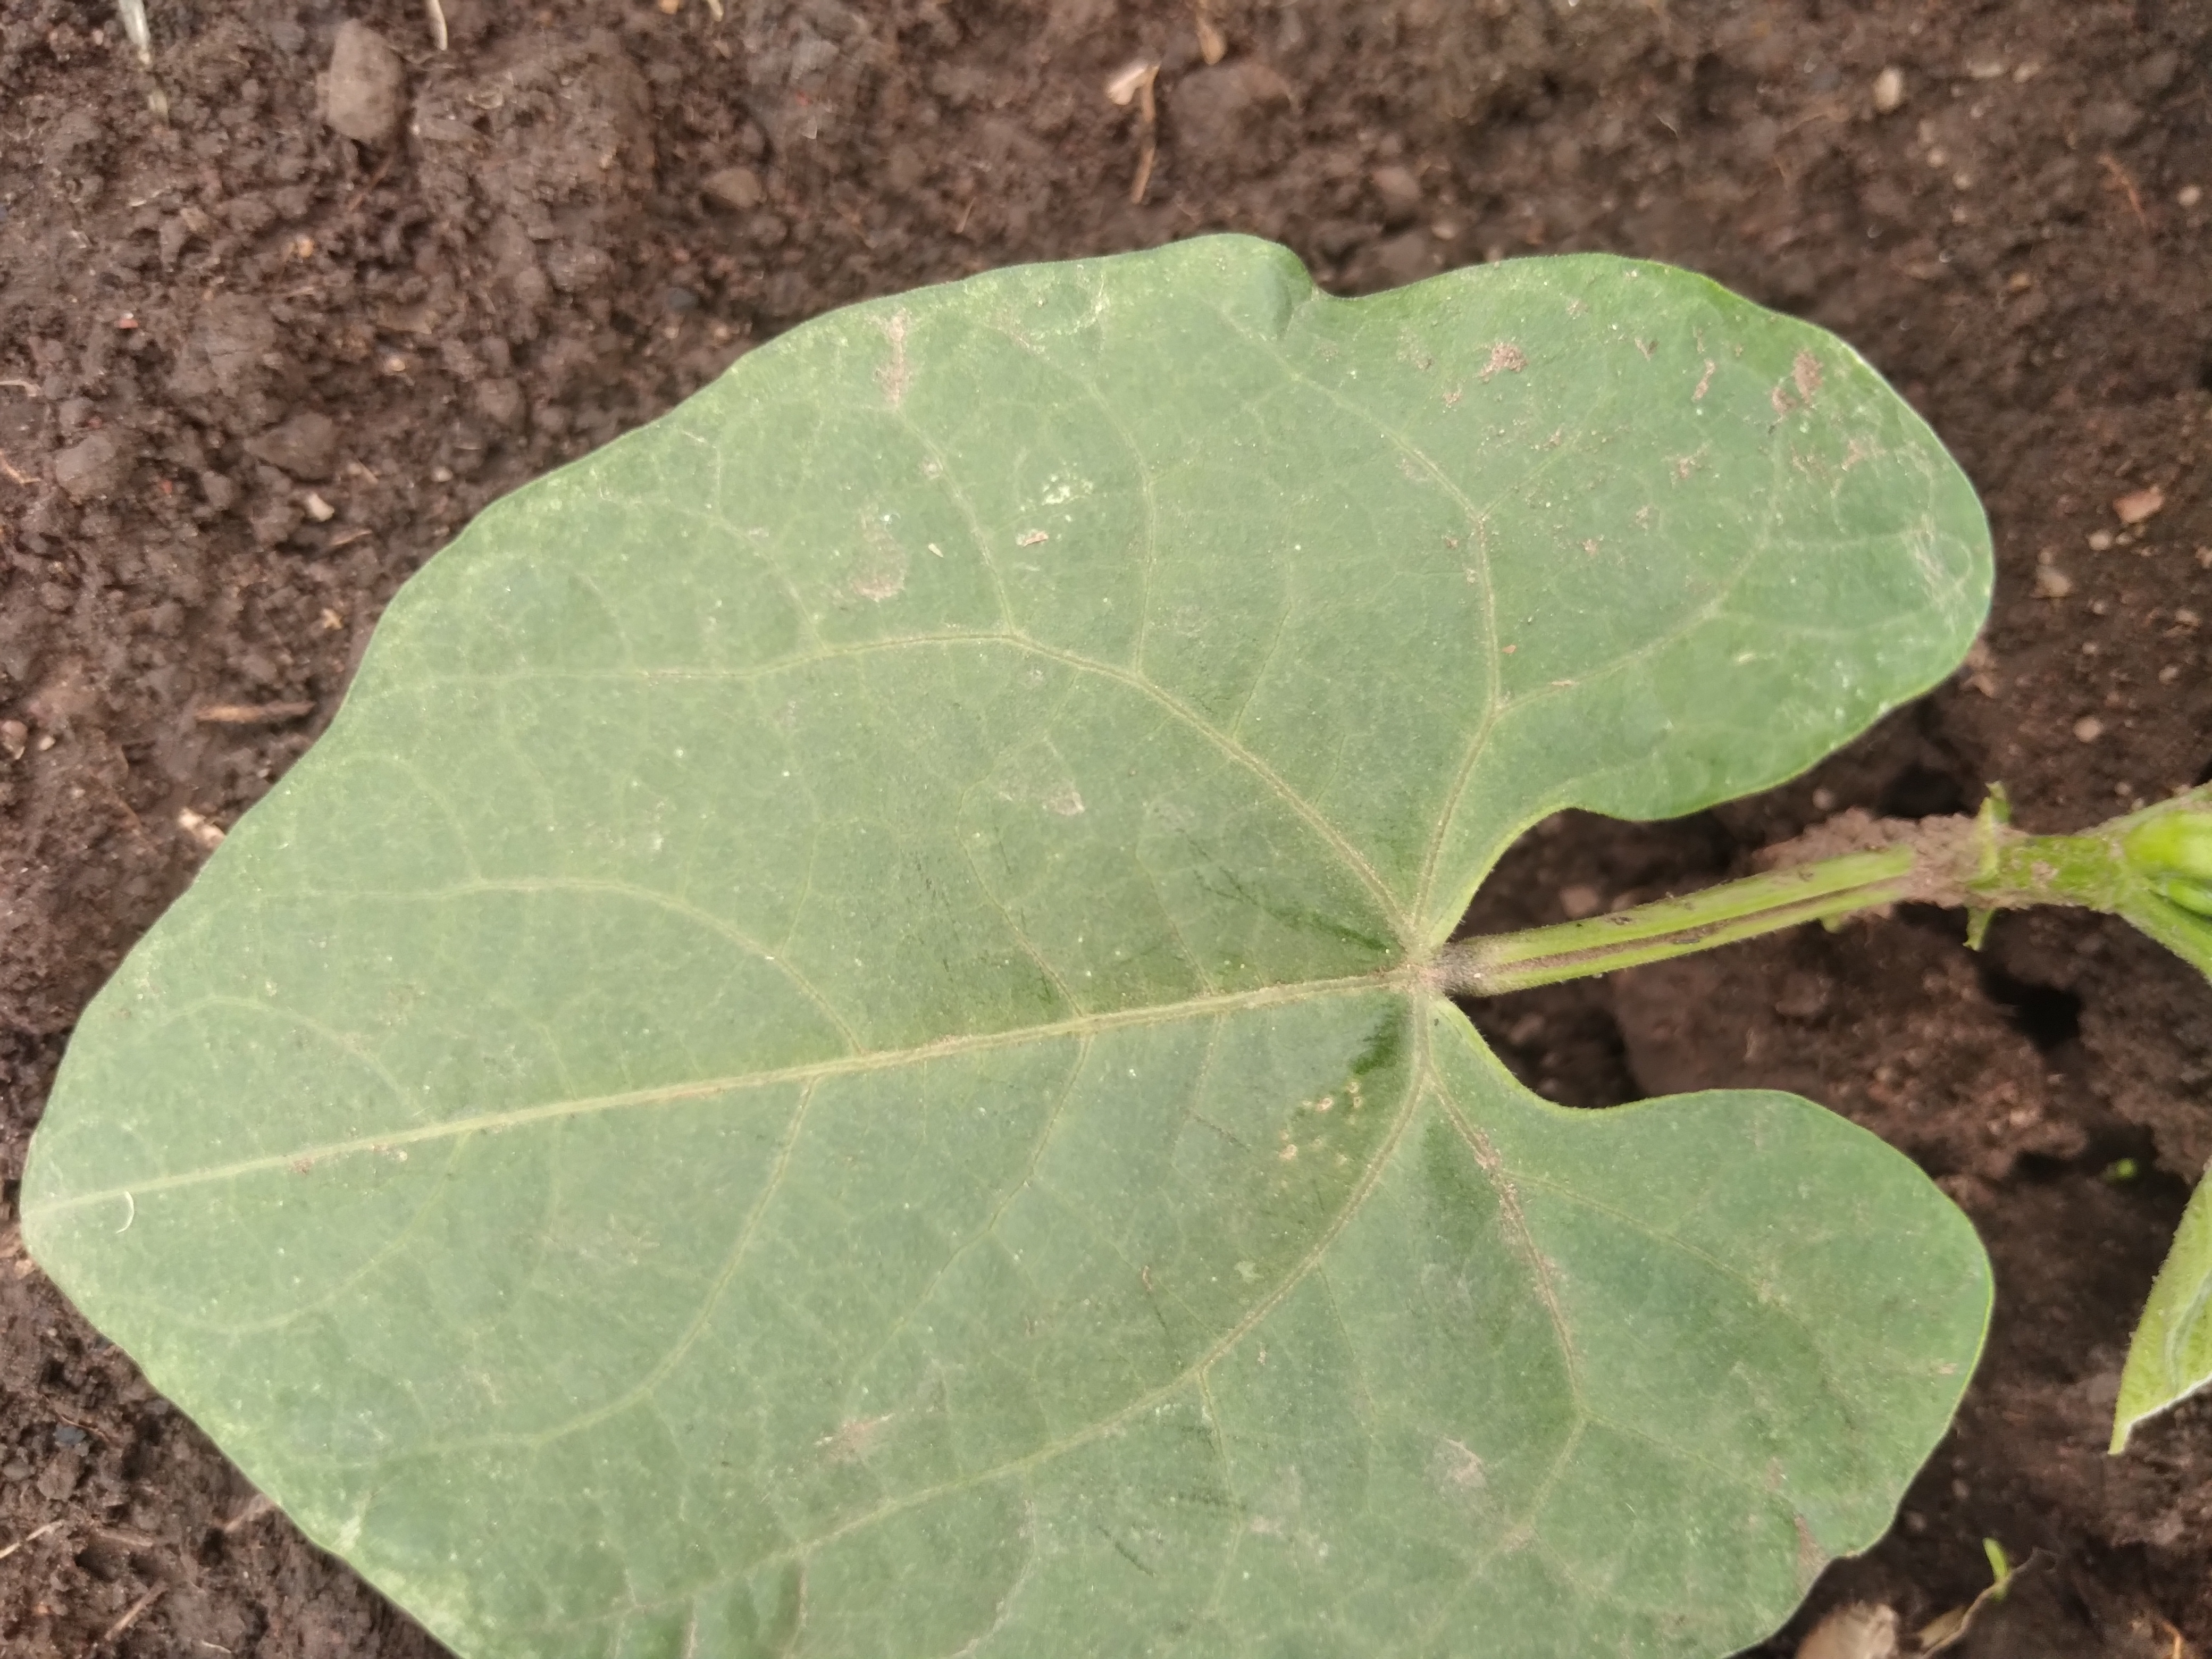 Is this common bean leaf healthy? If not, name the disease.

healthy
